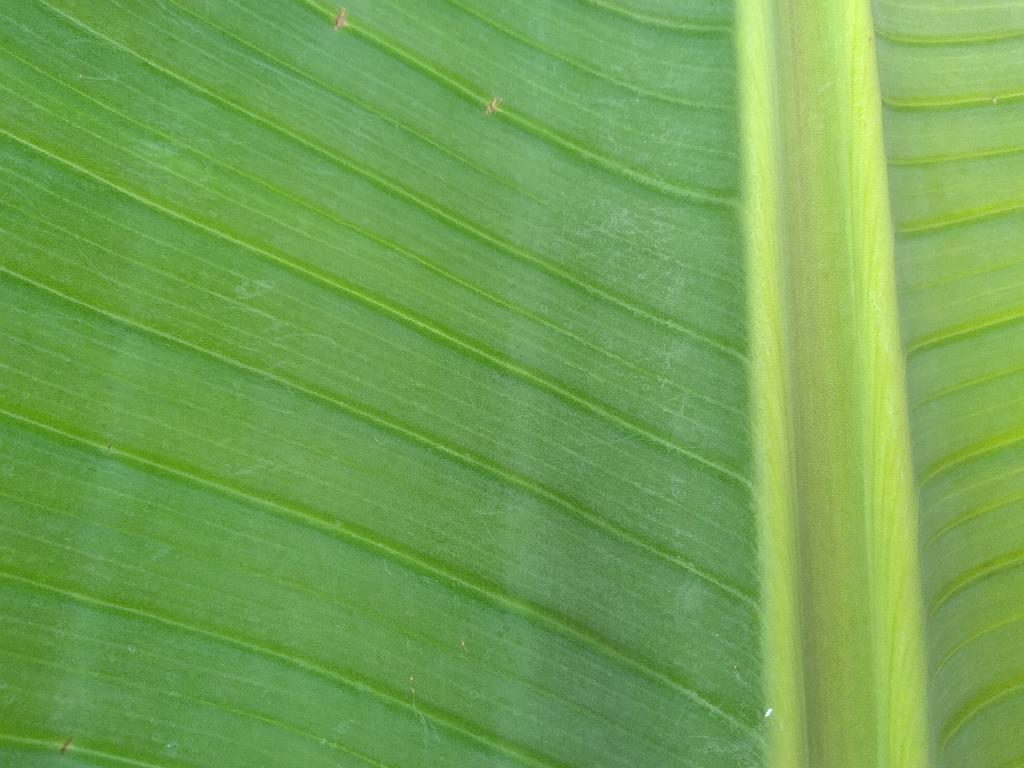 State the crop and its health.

banana, healthy
